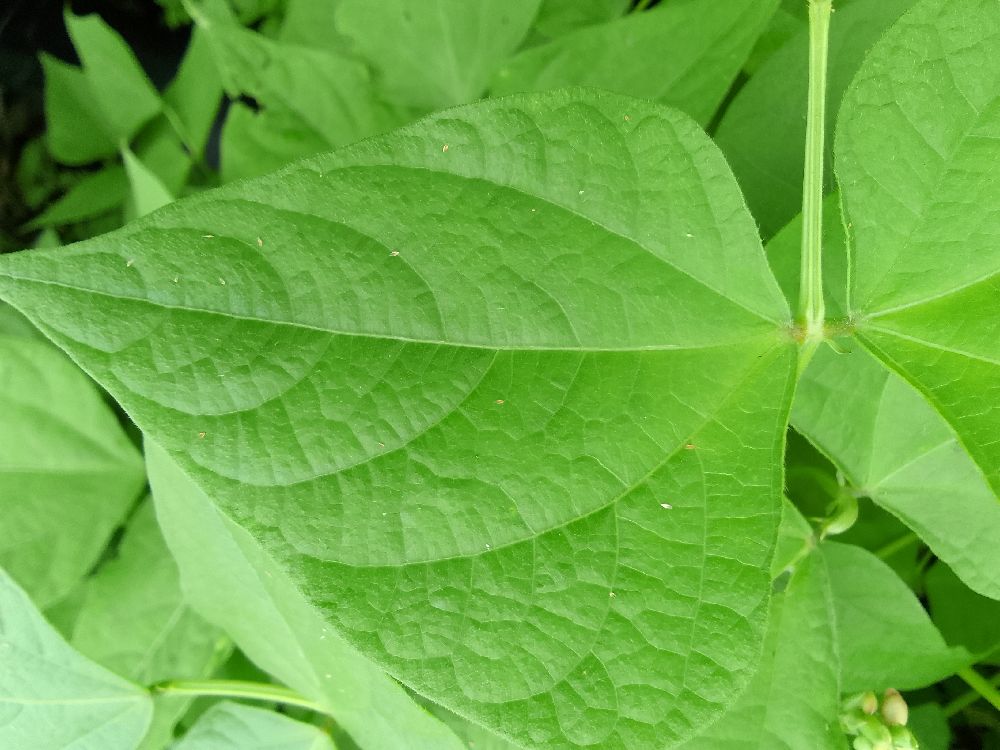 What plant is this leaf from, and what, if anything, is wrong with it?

common bean, healthy
